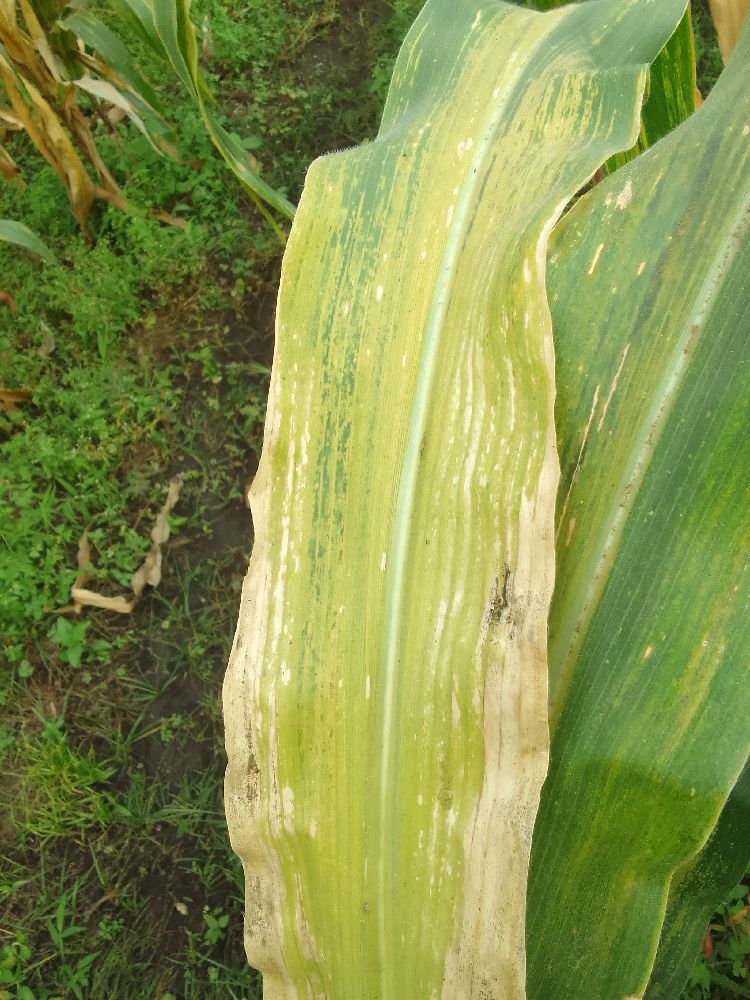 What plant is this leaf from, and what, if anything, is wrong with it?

maize, maize lethal necrosis
